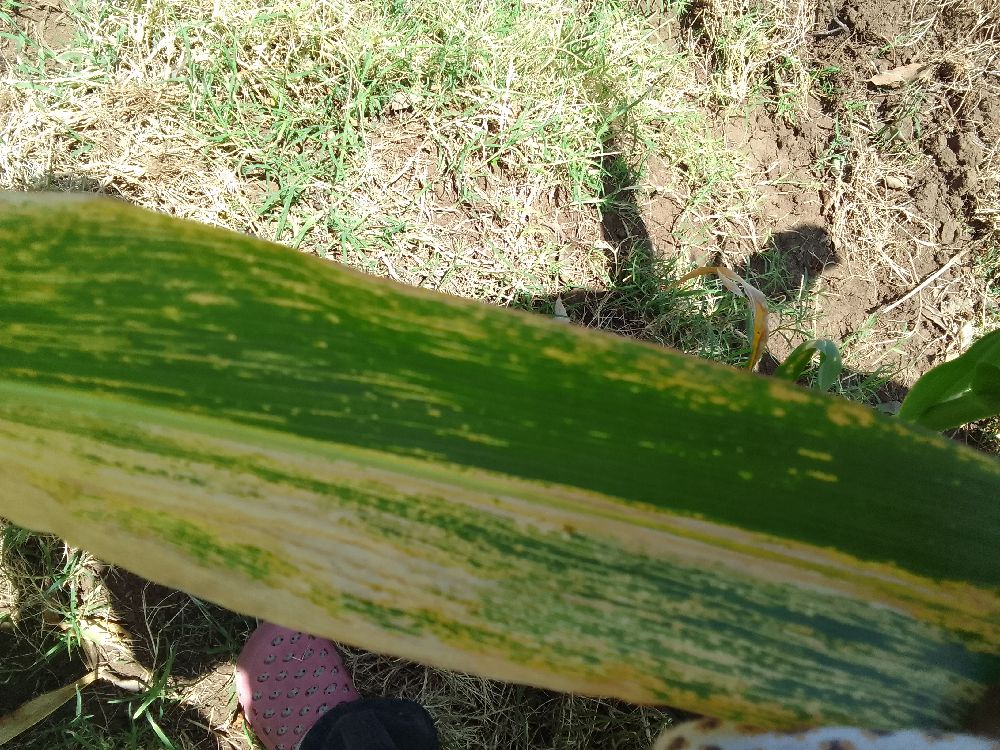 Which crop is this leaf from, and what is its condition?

maize, maize lethal necrosis
